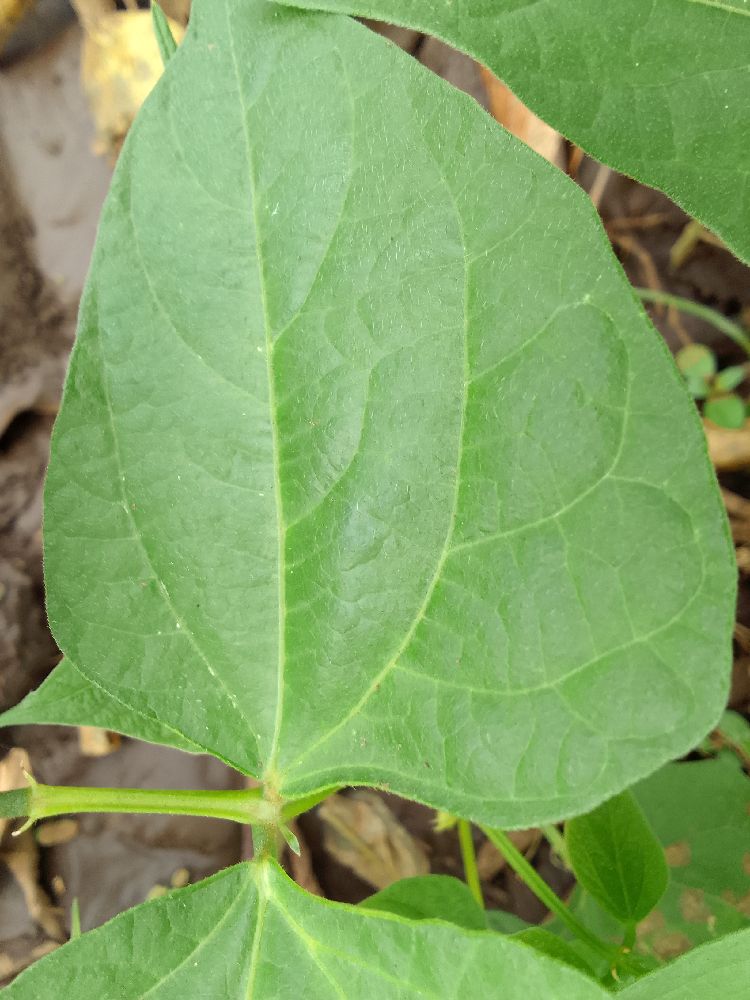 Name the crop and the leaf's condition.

common bean, healthy
